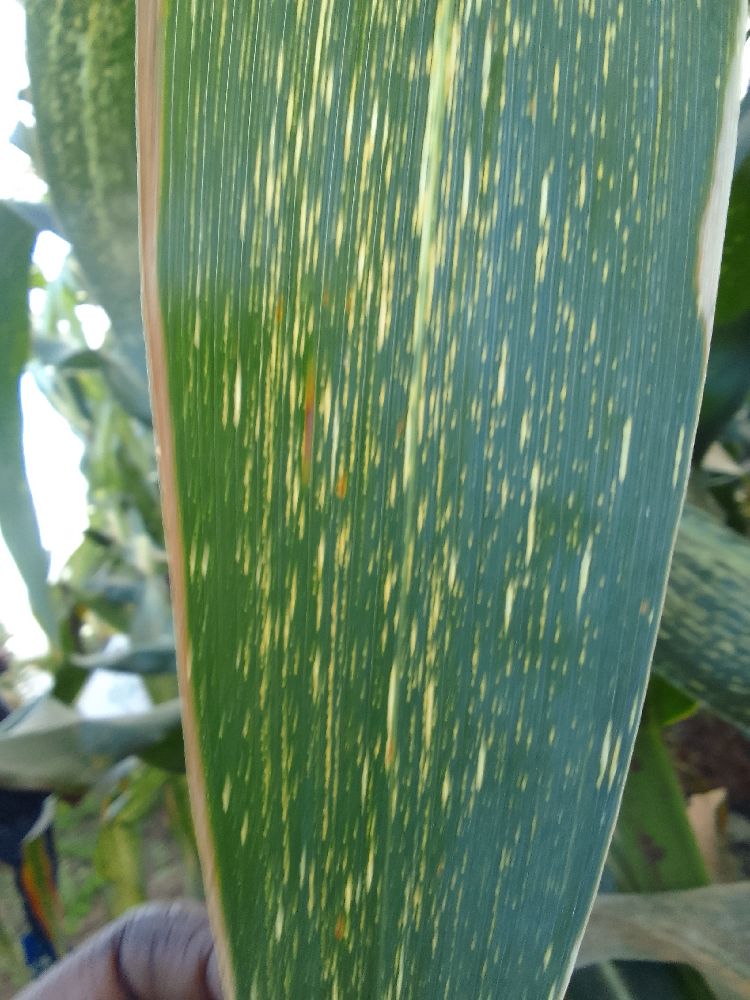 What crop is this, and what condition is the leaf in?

maize, maize streak virus
